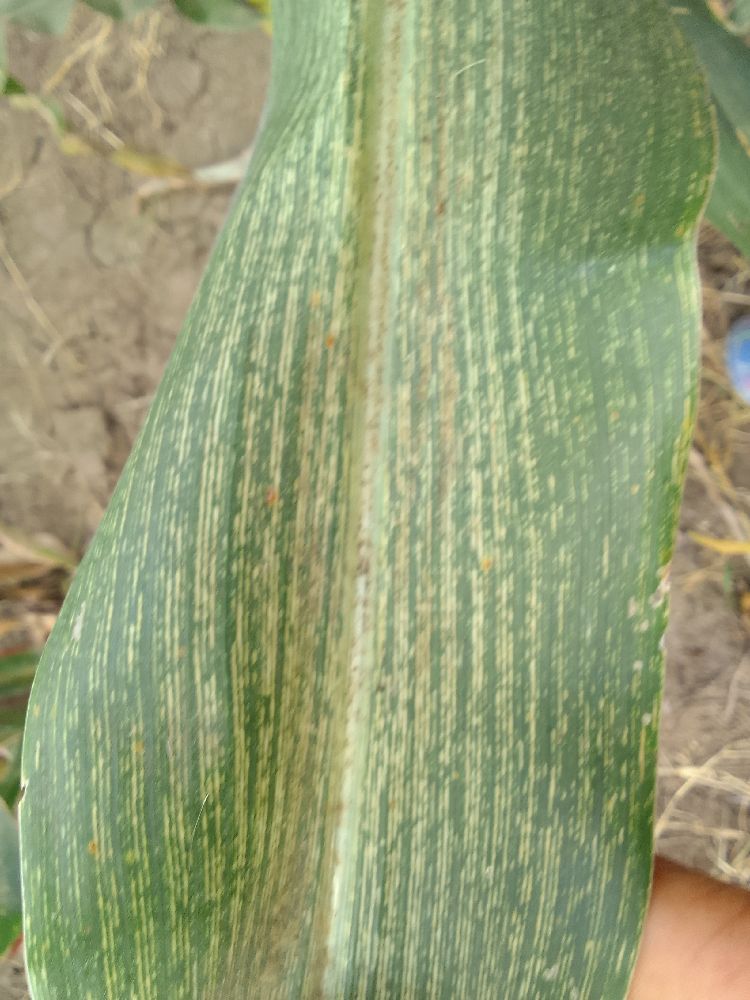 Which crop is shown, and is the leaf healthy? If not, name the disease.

maize, maize streak virus
